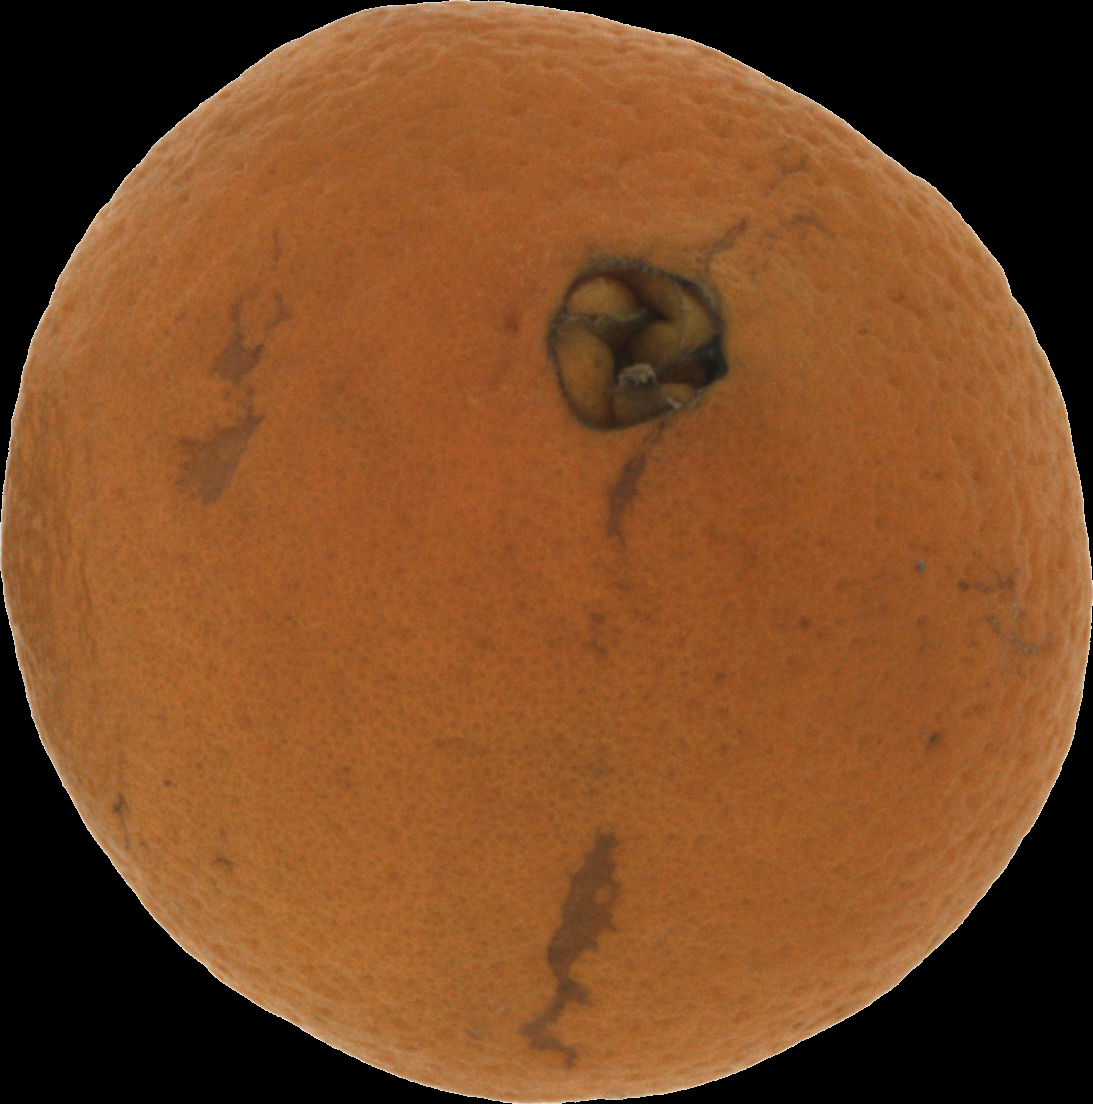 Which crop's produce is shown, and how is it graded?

orange, bad
